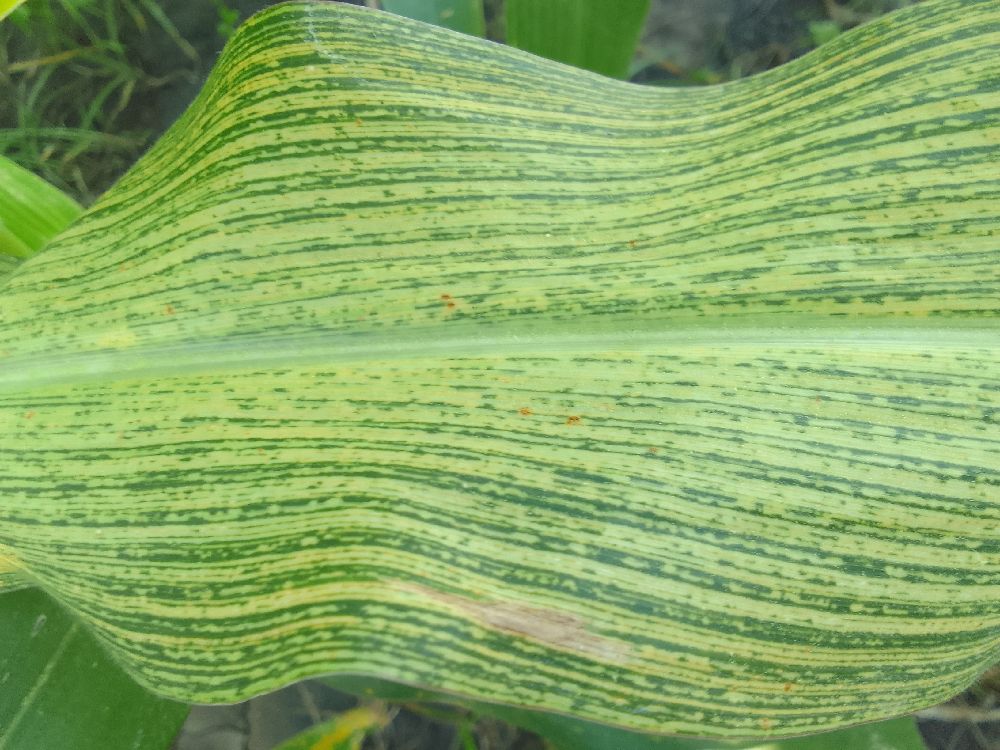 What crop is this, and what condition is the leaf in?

maize, maize streak virus
